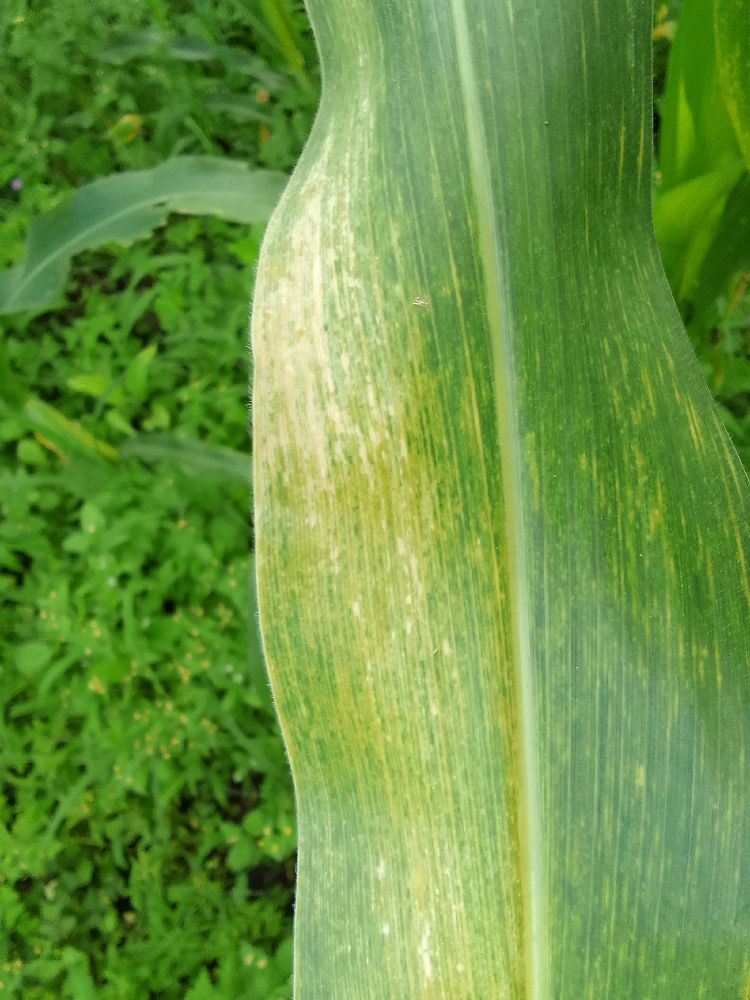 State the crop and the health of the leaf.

maize, maize lethal necrosis
